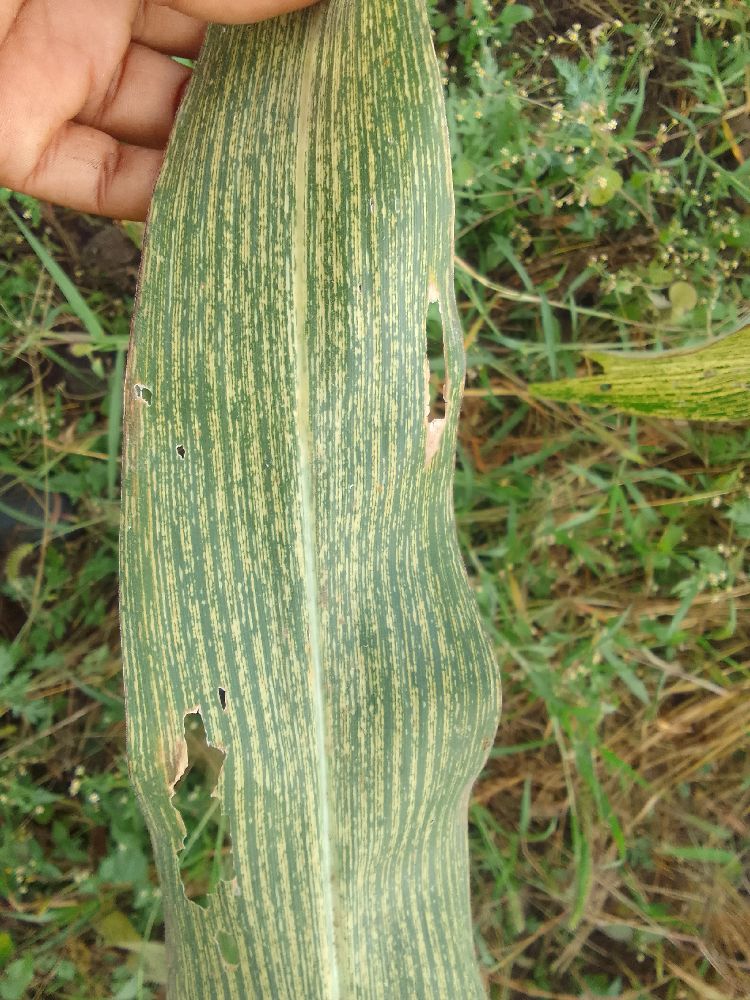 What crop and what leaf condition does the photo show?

maize, maize streak virus
